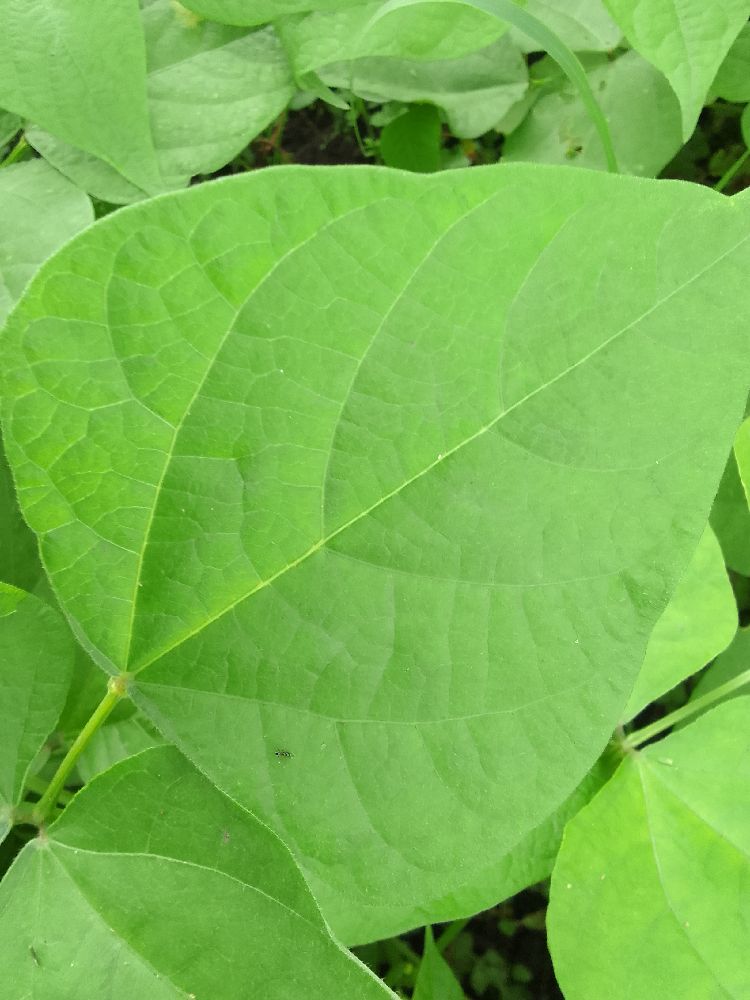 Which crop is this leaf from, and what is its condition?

common bean, healthy
